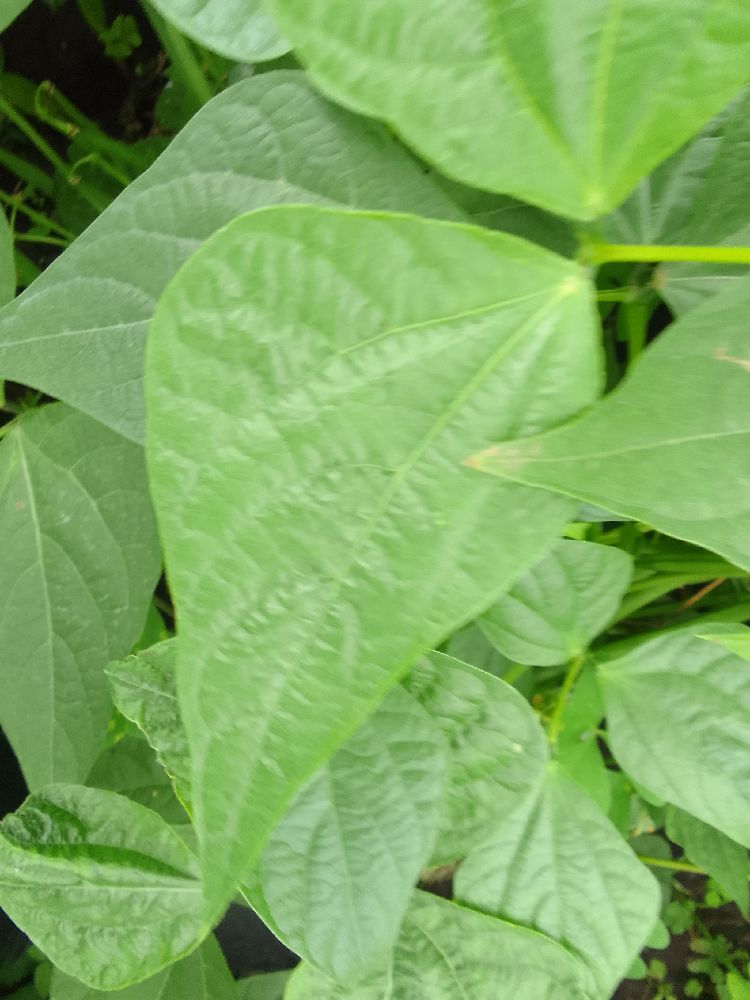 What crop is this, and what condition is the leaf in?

common bean, healthy
